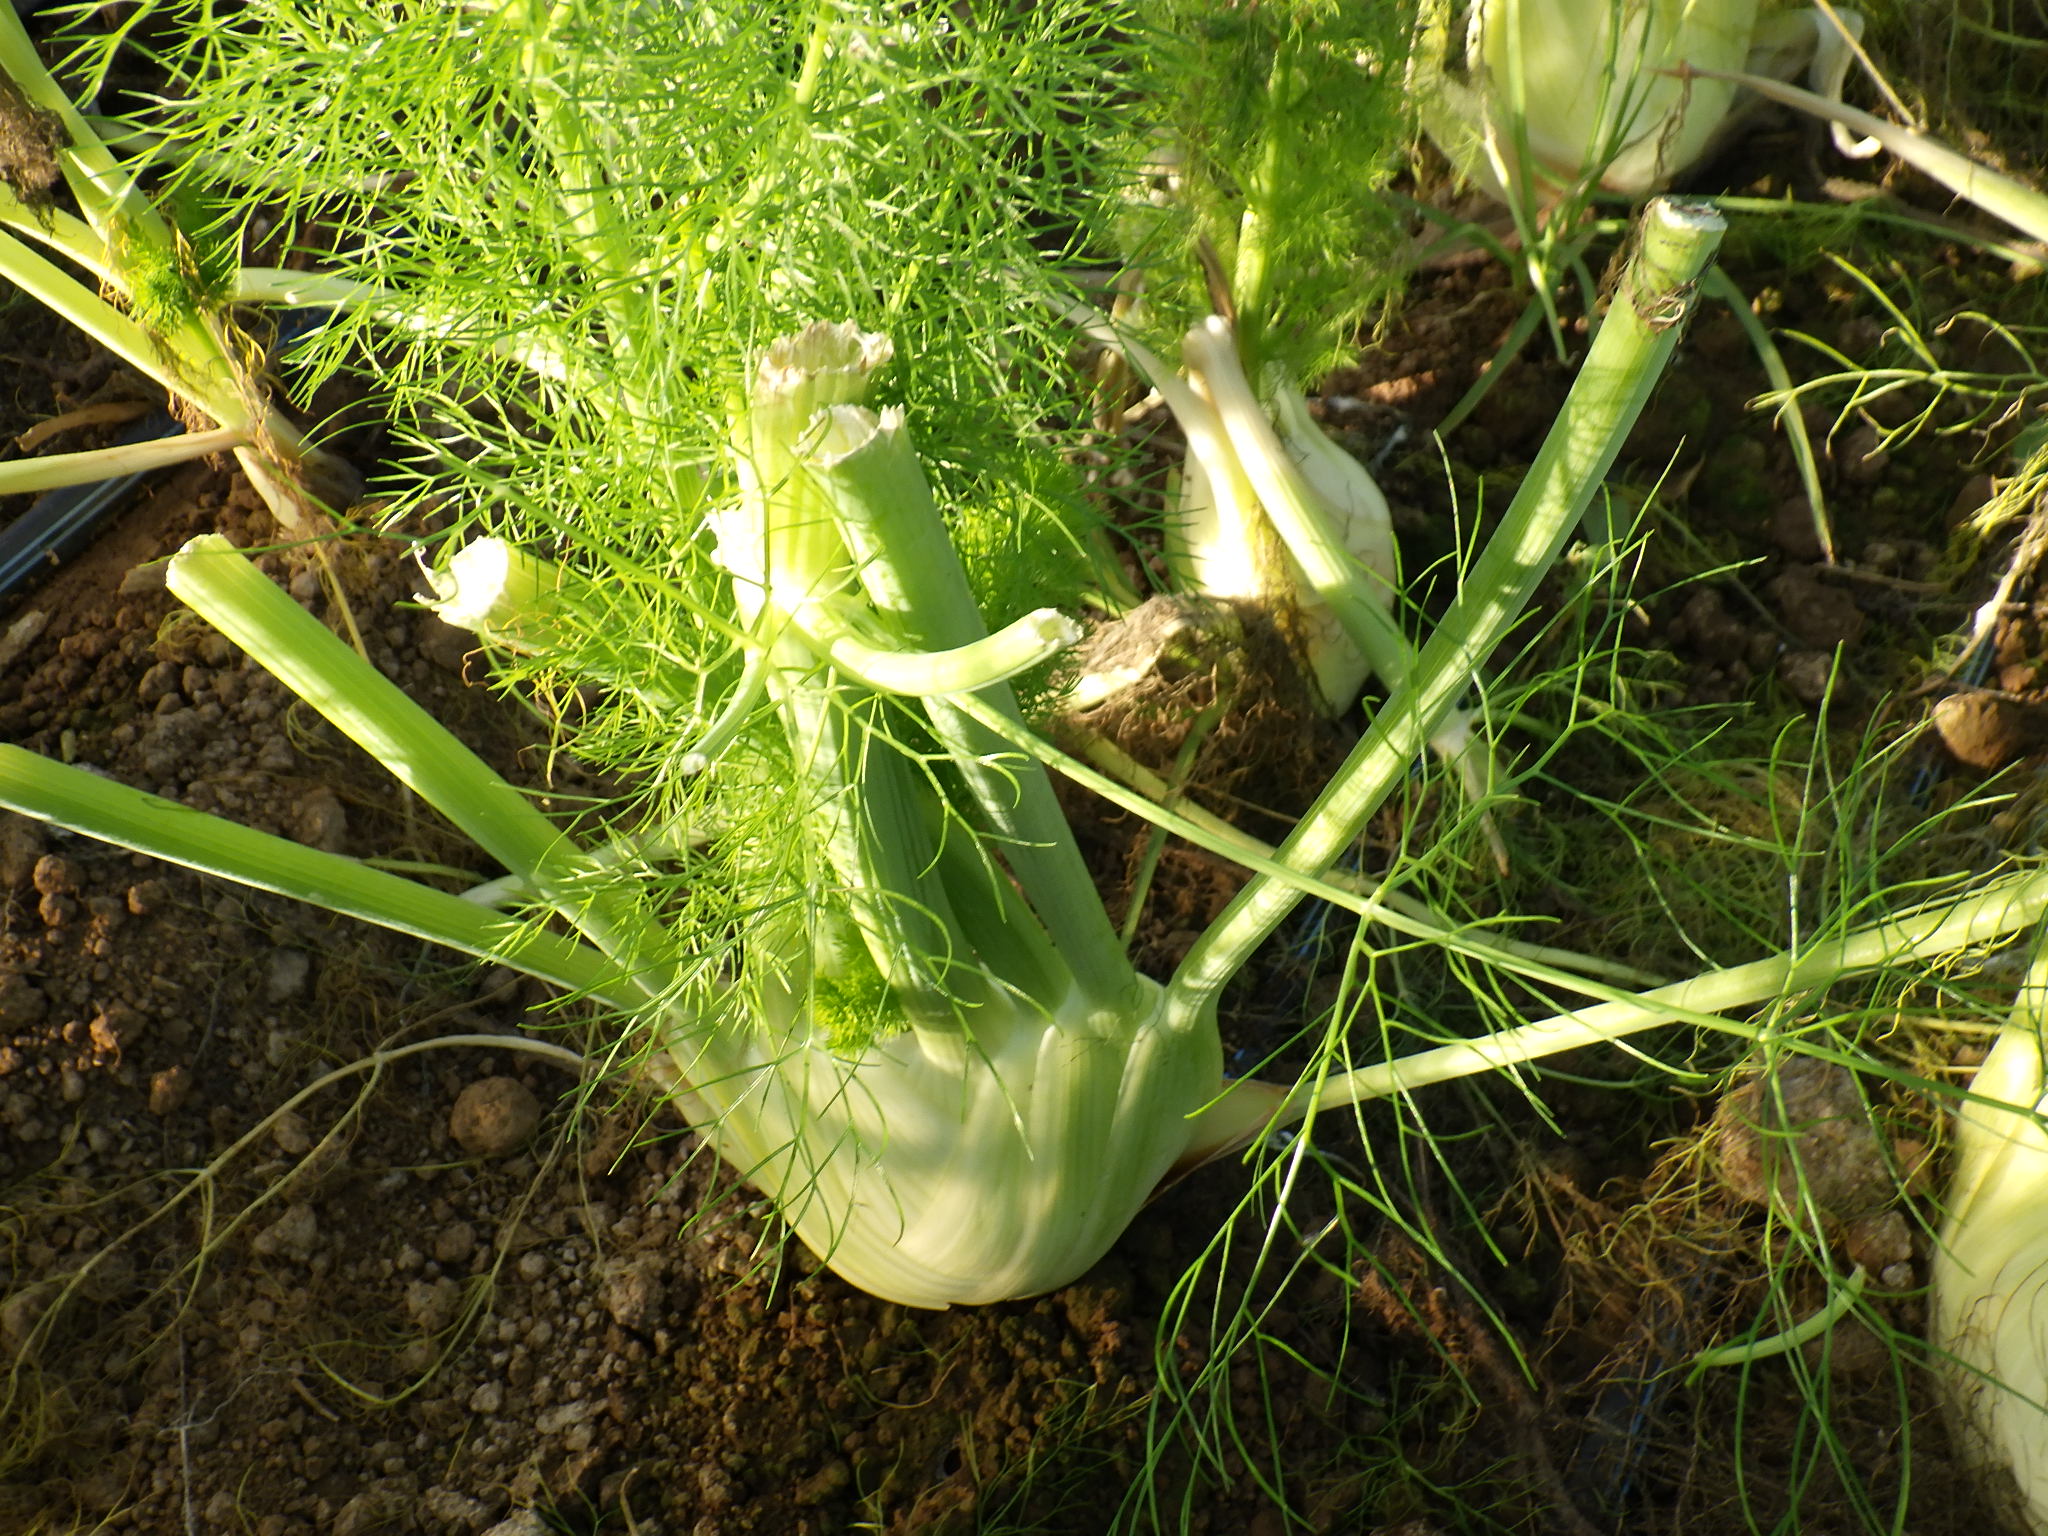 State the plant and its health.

fennel, mechanical damage
